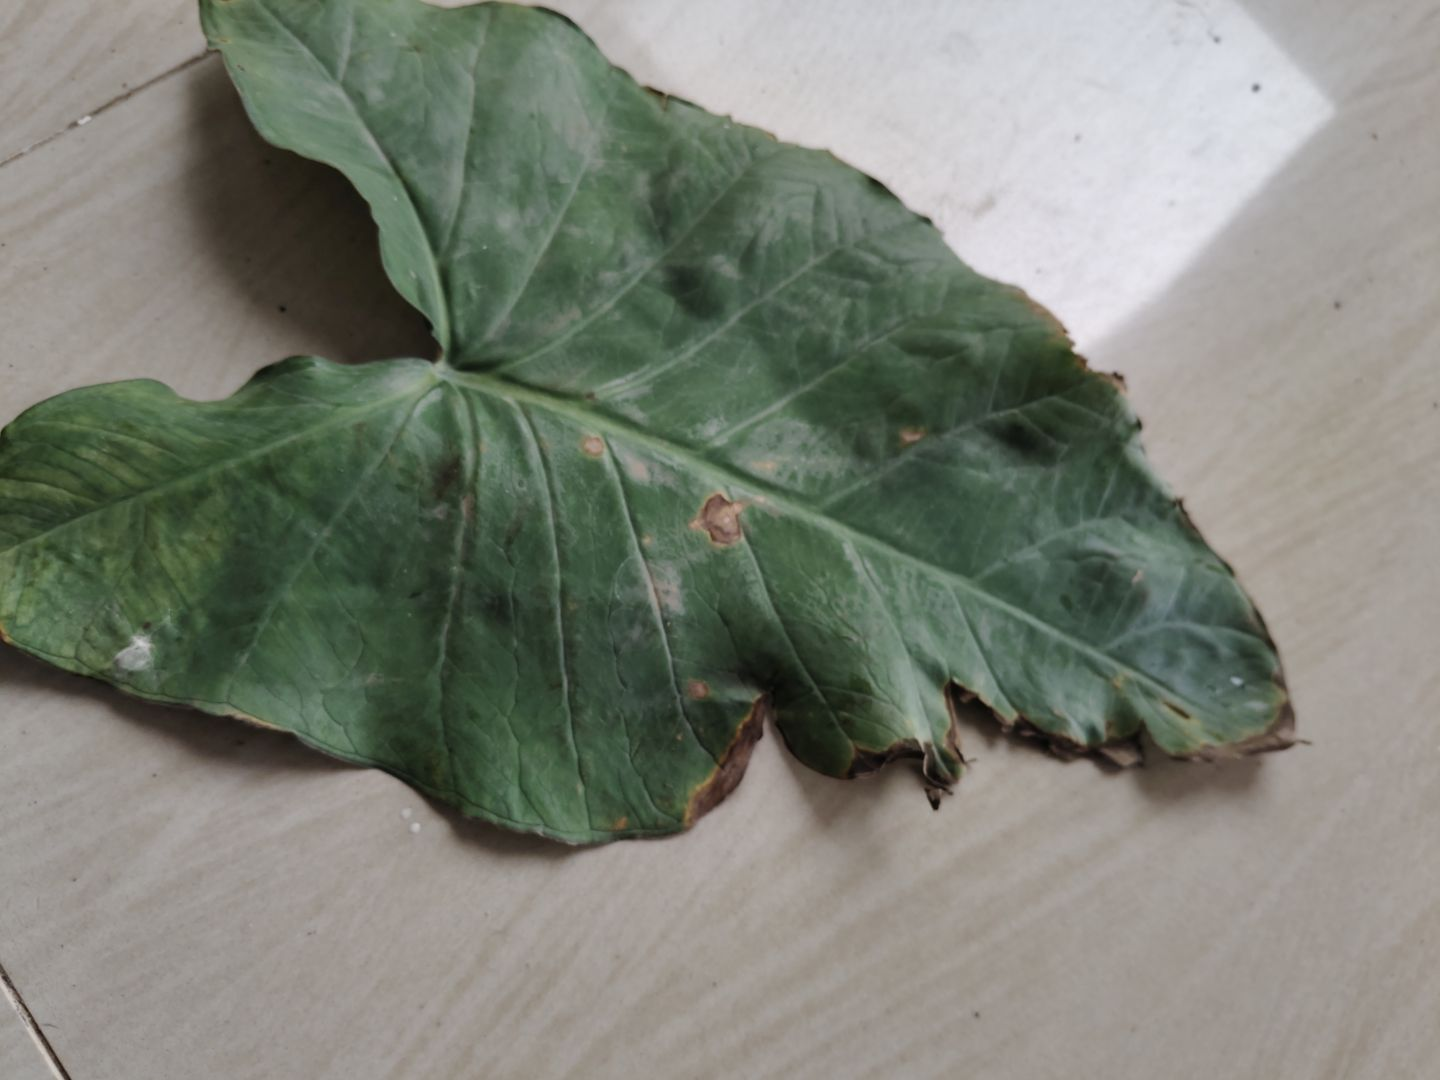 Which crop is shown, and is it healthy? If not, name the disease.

taro, leaf blight
